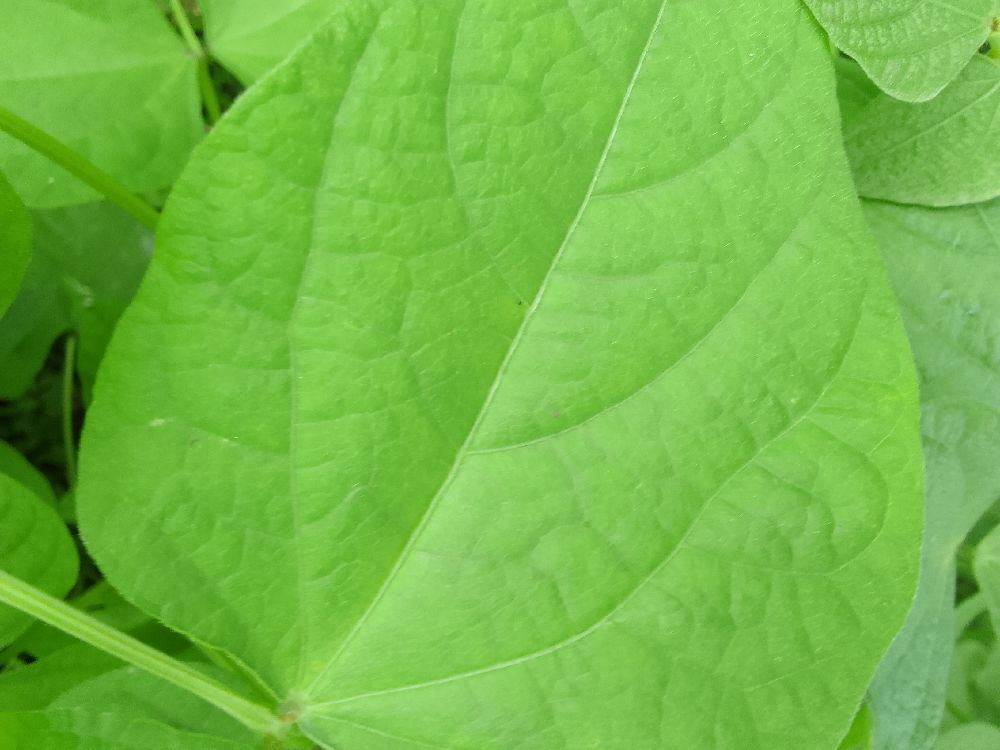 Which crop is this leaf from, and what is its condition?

common bean, healthy
